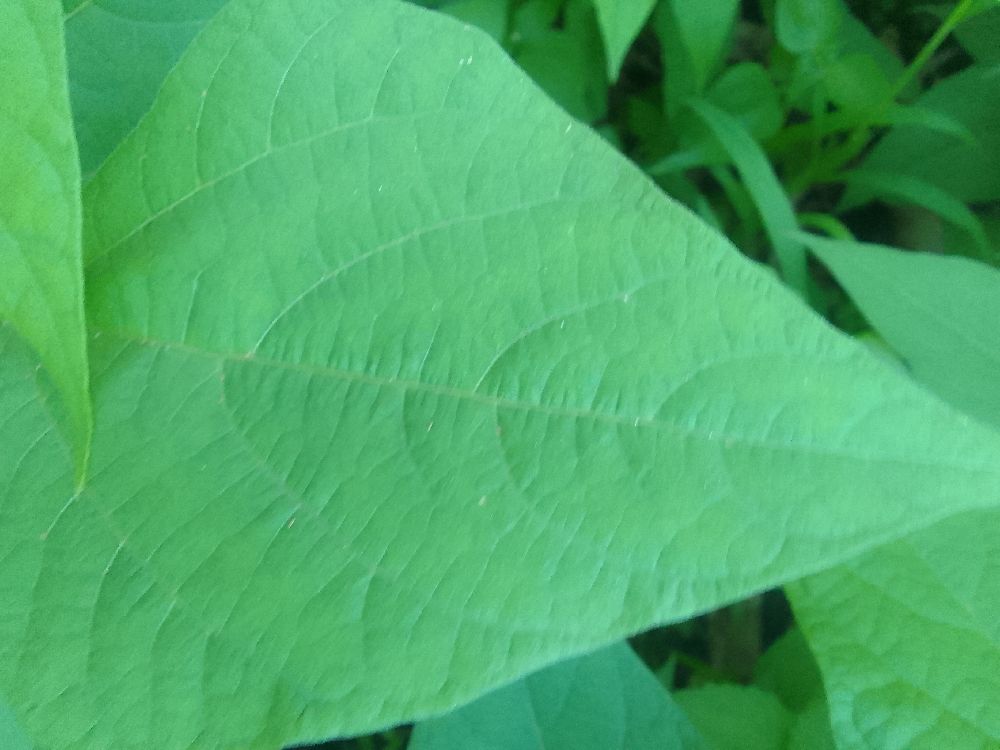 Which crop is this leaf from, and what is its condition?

common bean, healthy
